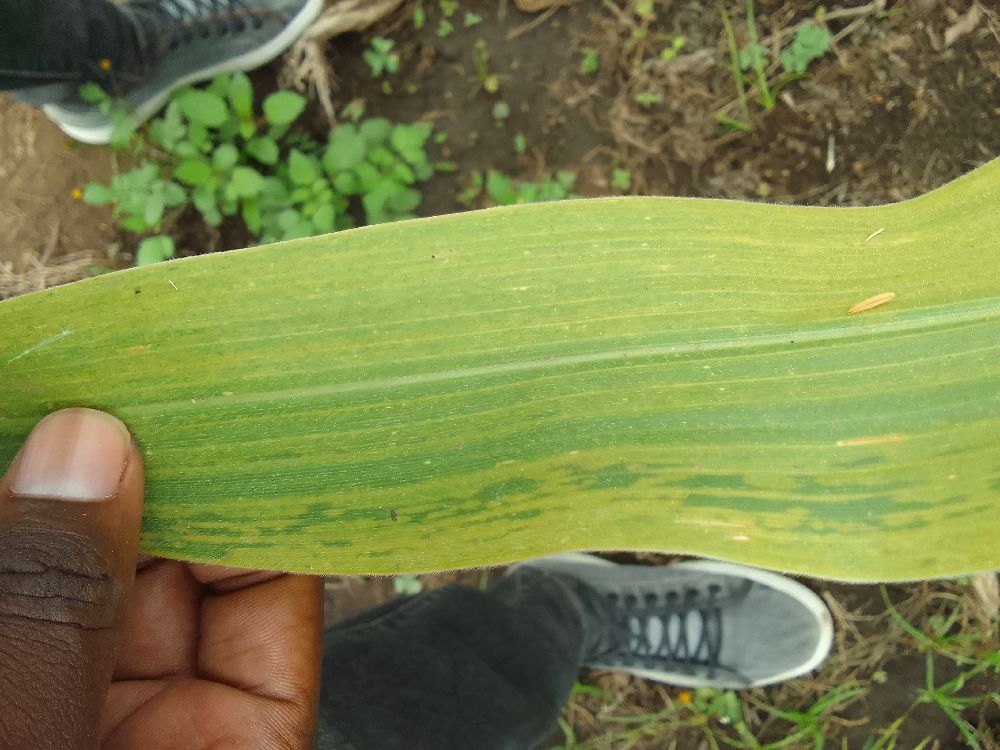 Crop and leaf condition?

maize, maize lethal necrosis
